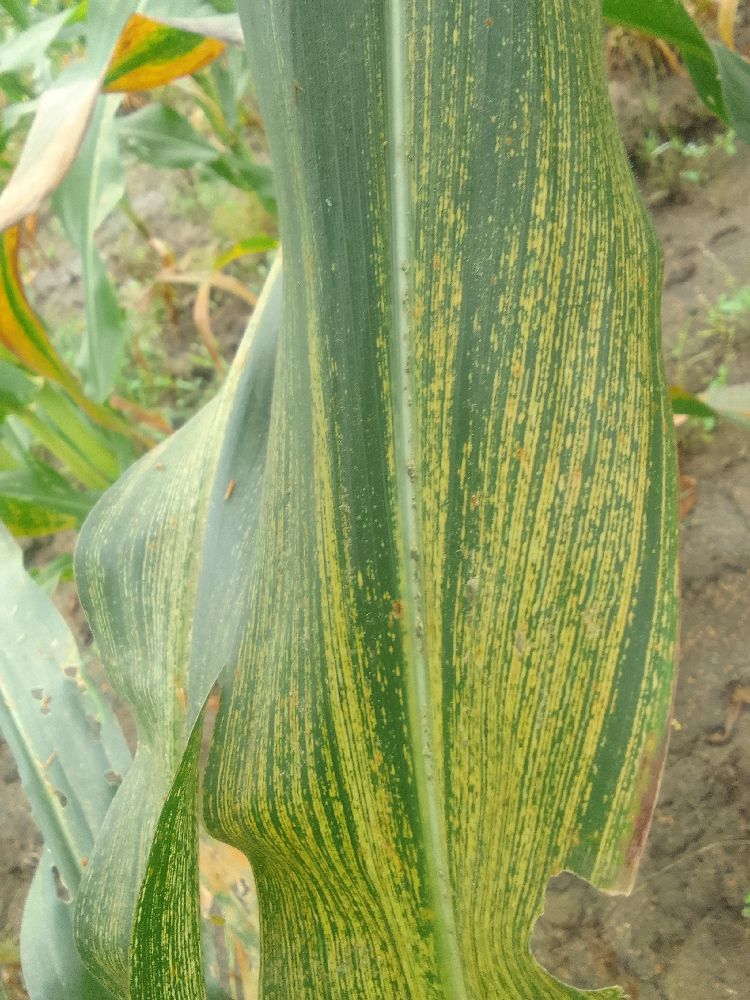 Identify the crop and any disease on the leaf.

maize, maize streak virus
